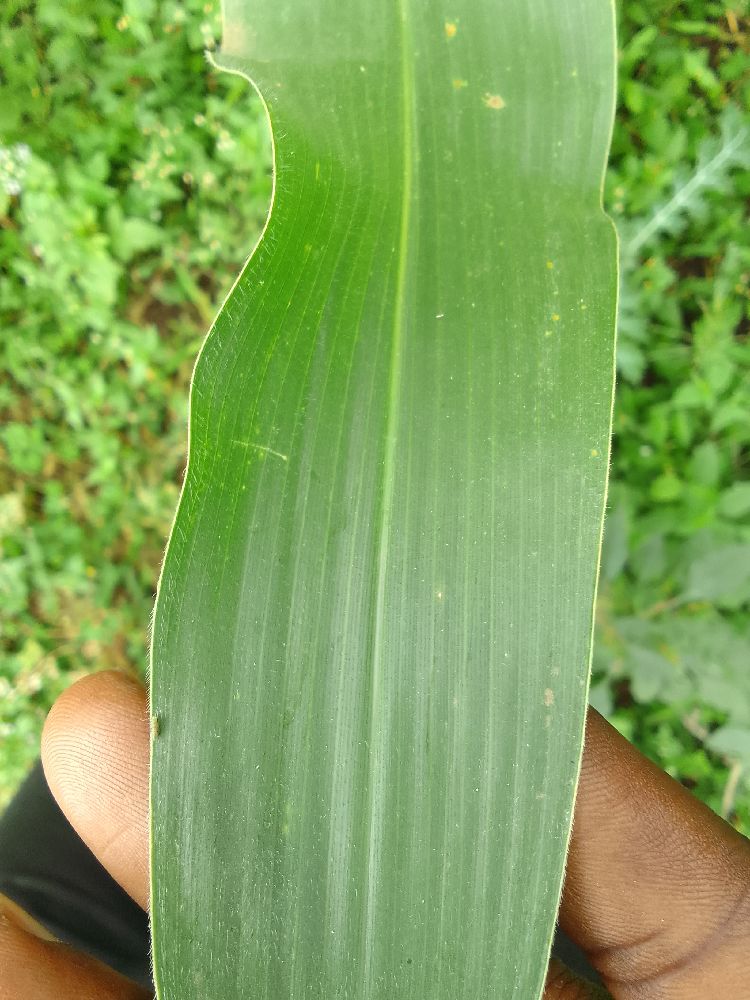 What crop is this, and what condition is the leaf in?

maize, healthy
